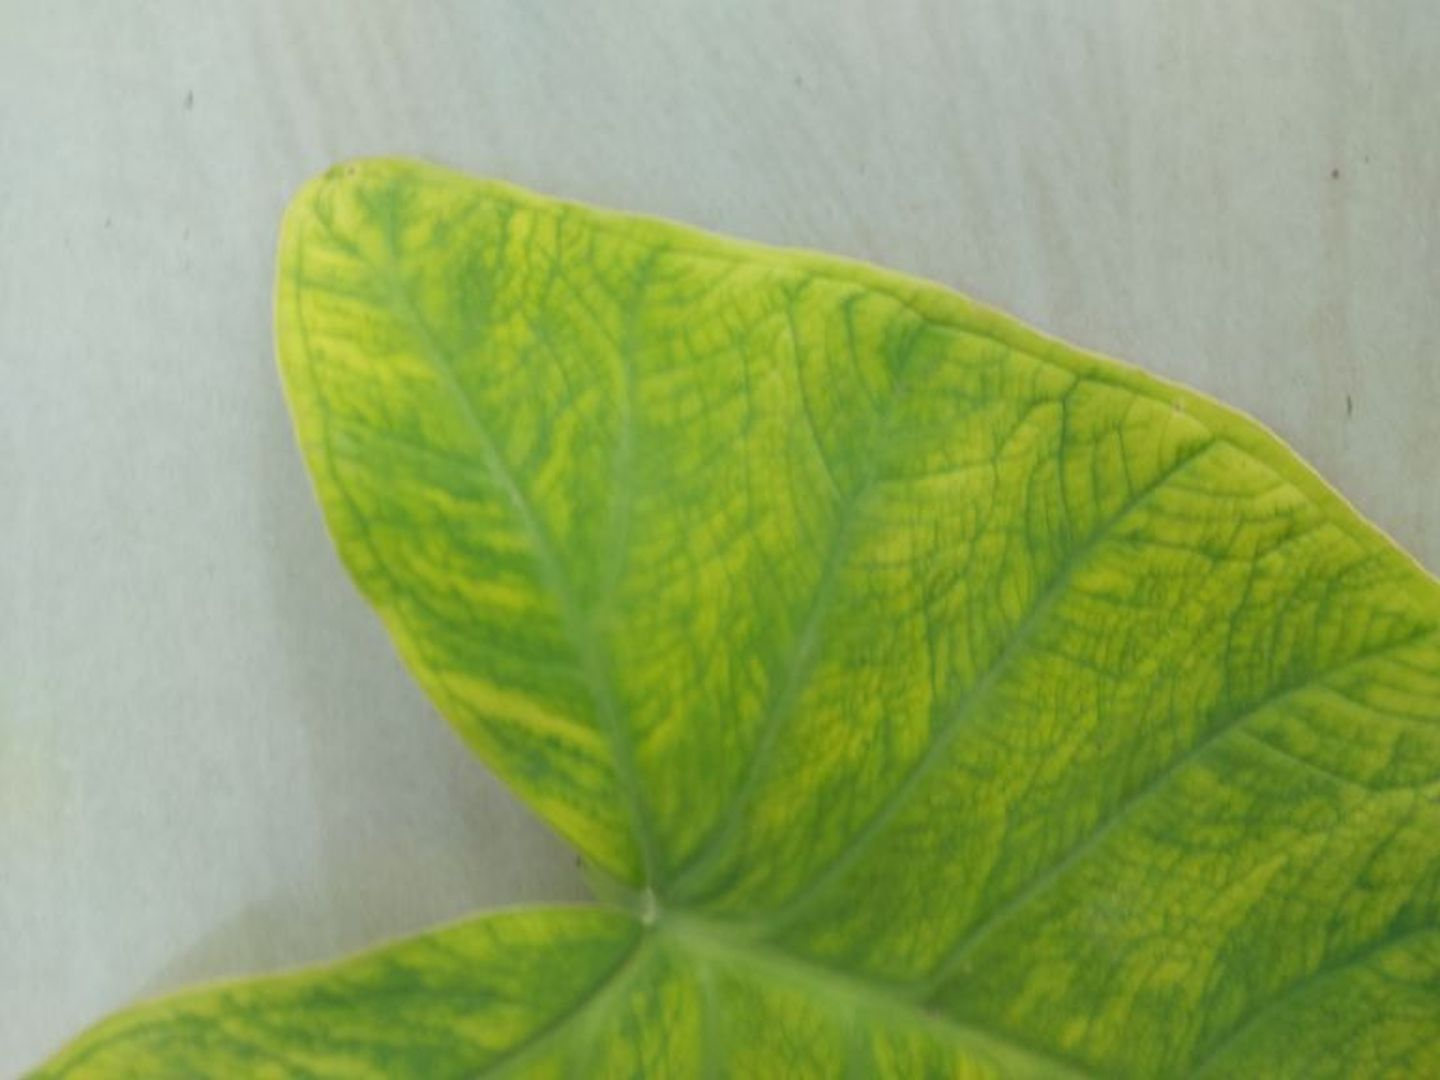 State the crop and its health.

taro, mosaic
